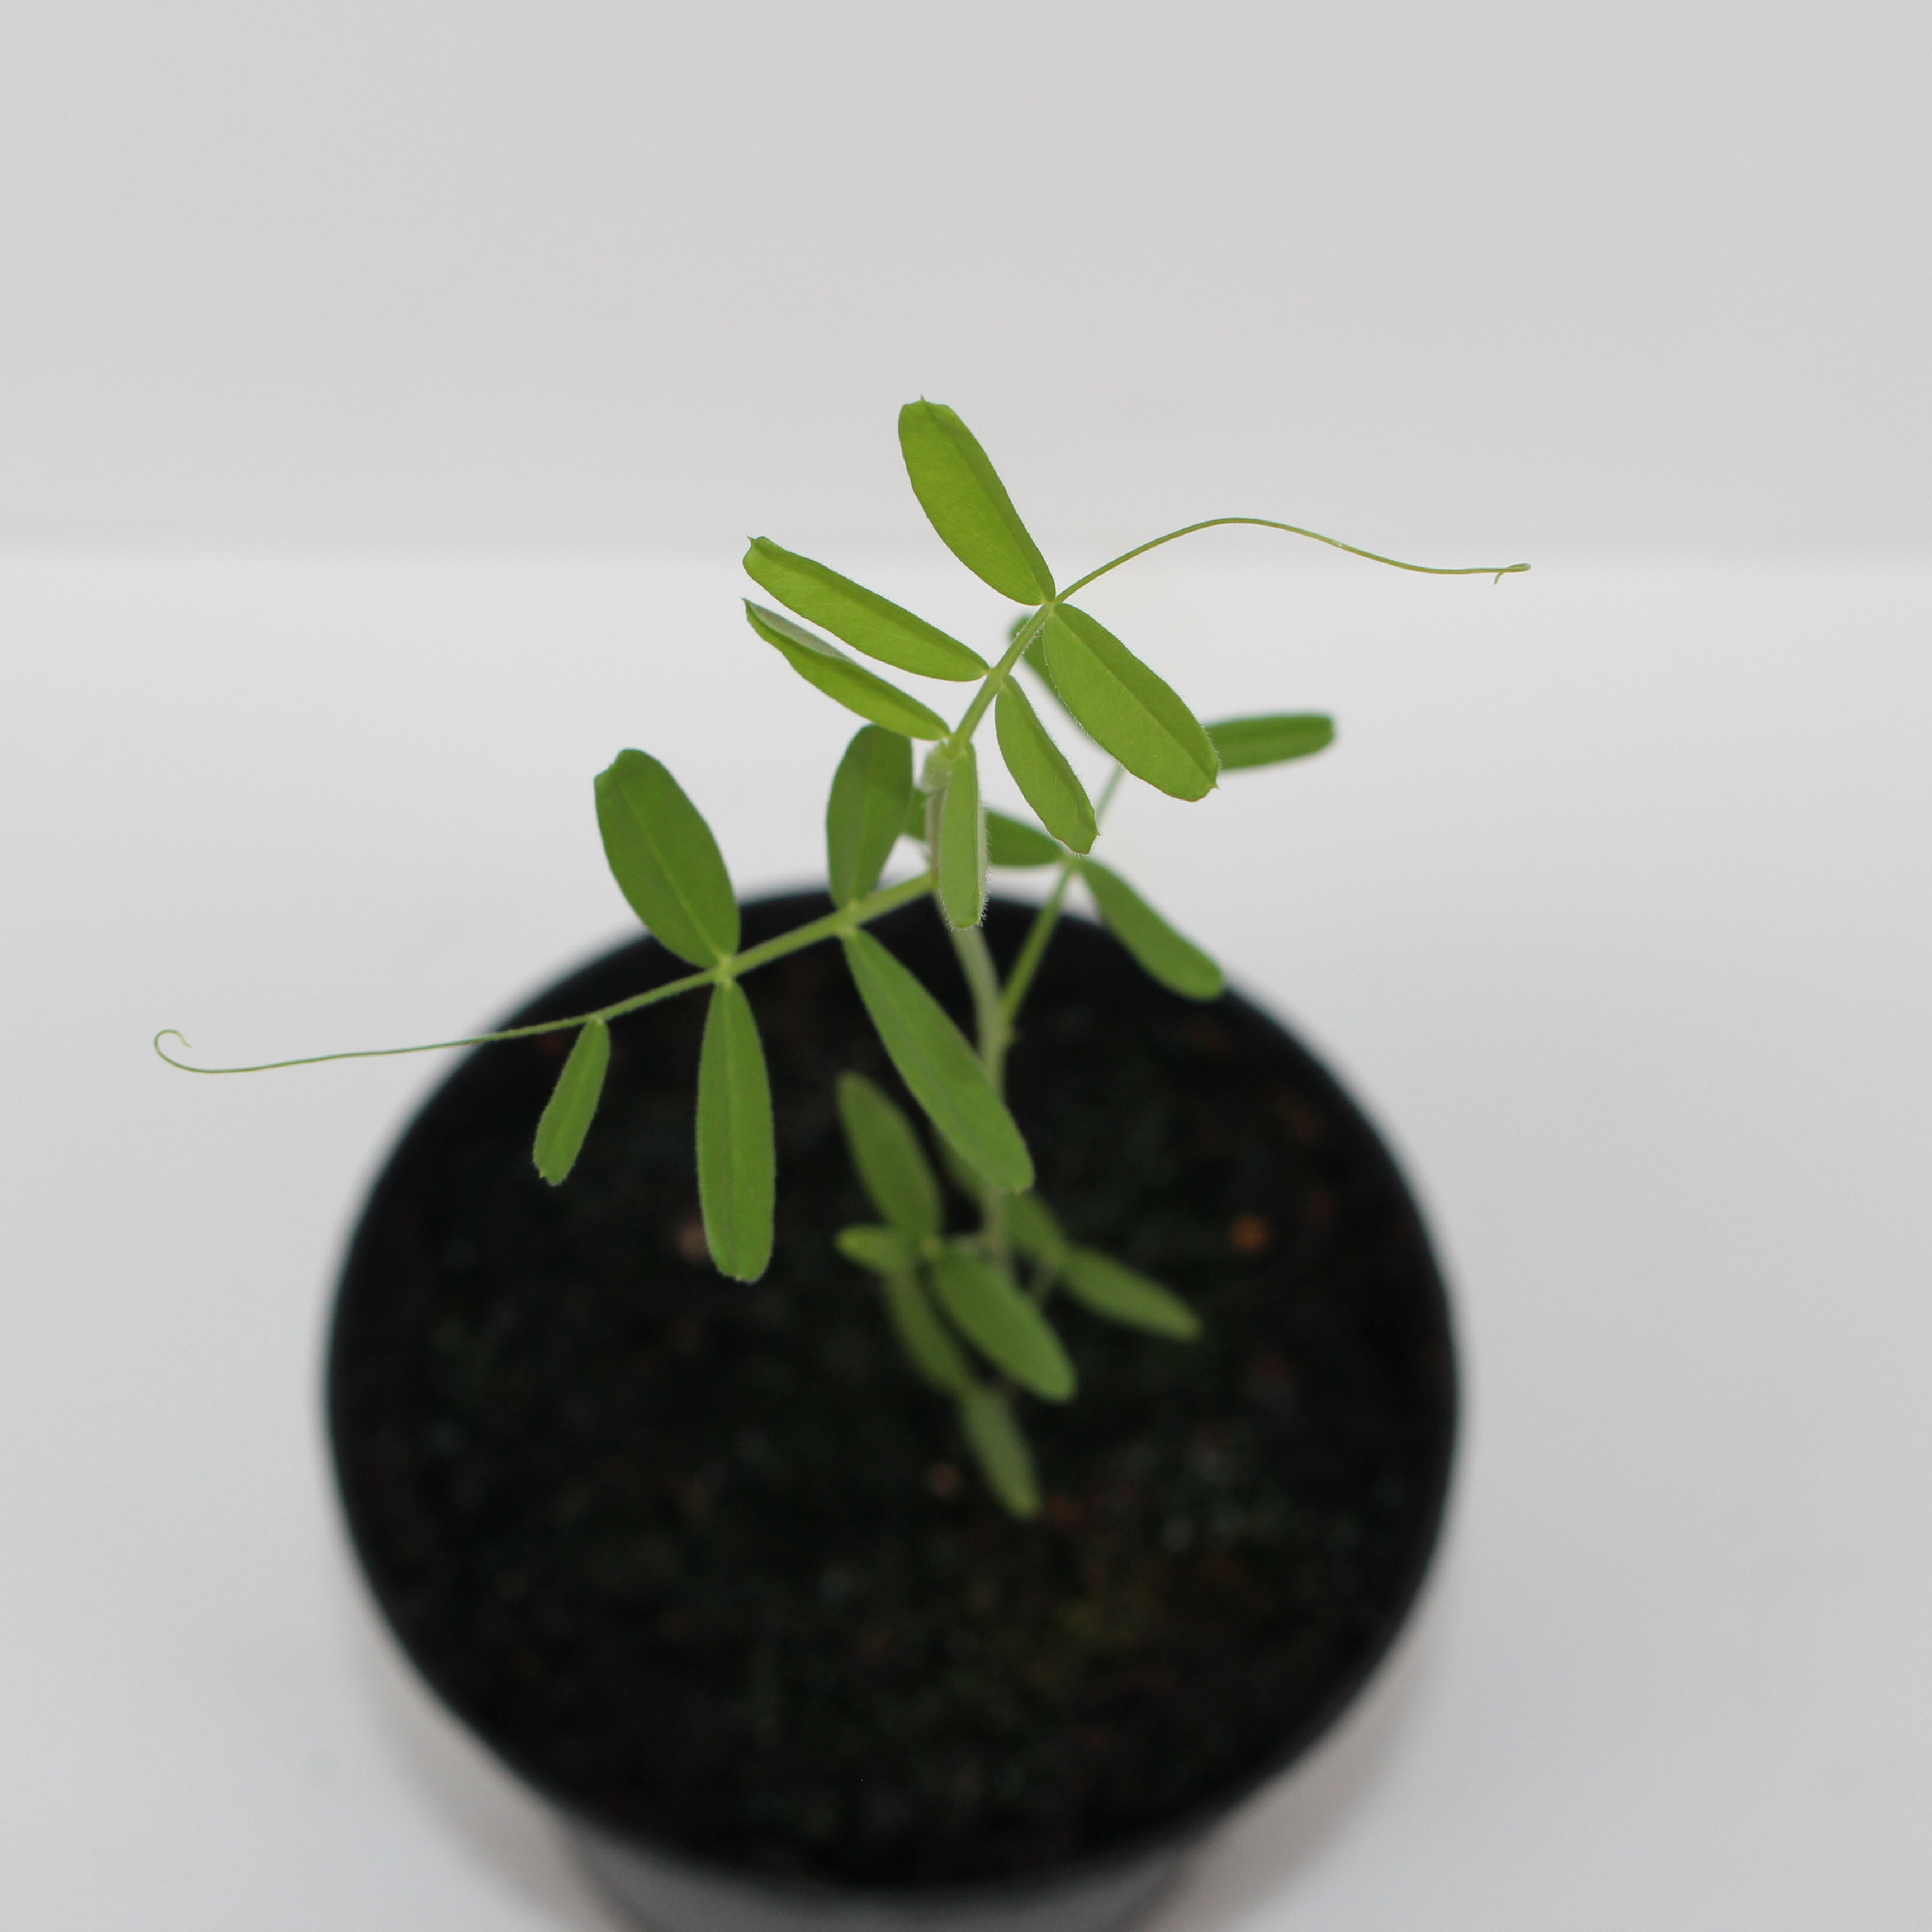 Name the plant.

Vicia sativa
